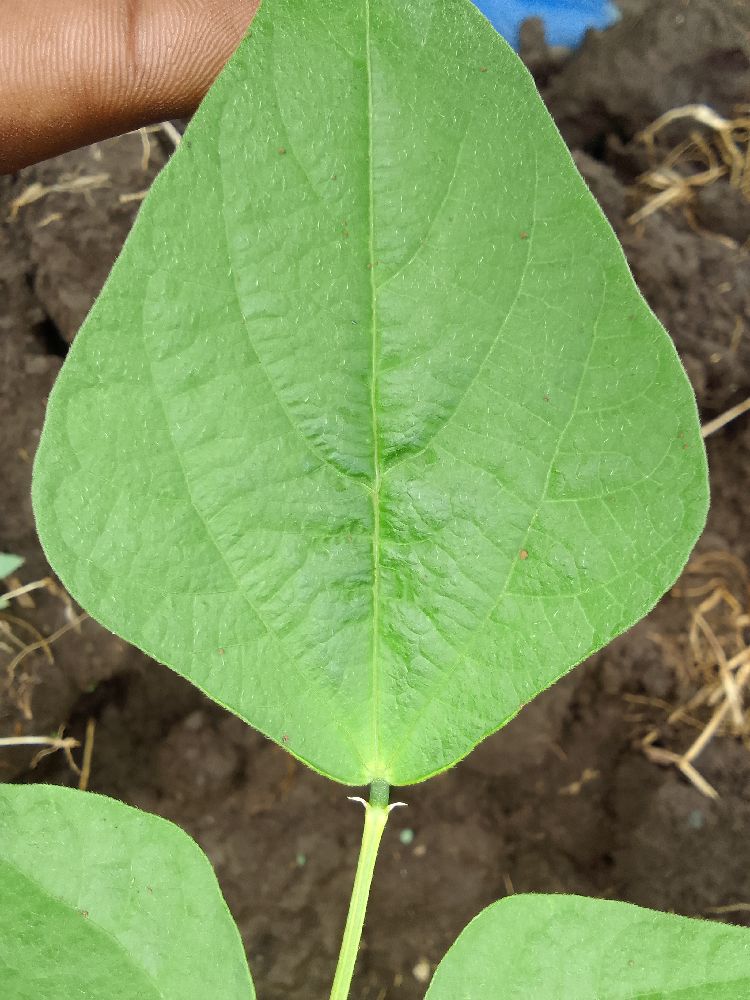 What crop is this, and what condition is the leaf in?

common bean, healthy
